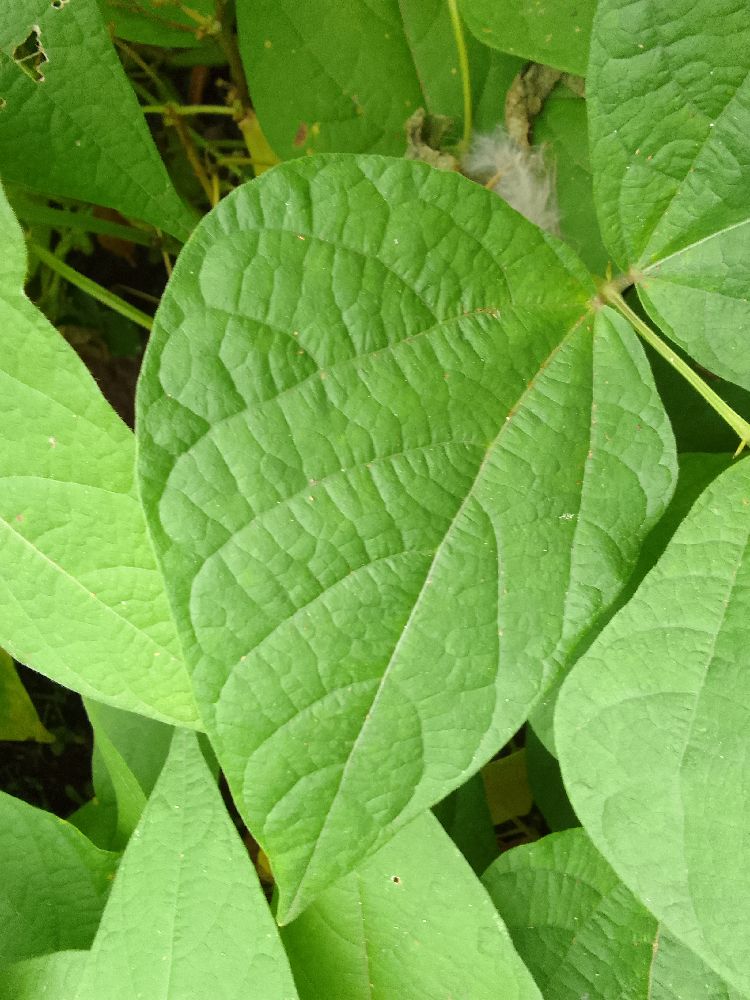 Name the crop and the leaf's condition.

common bean, healthy
